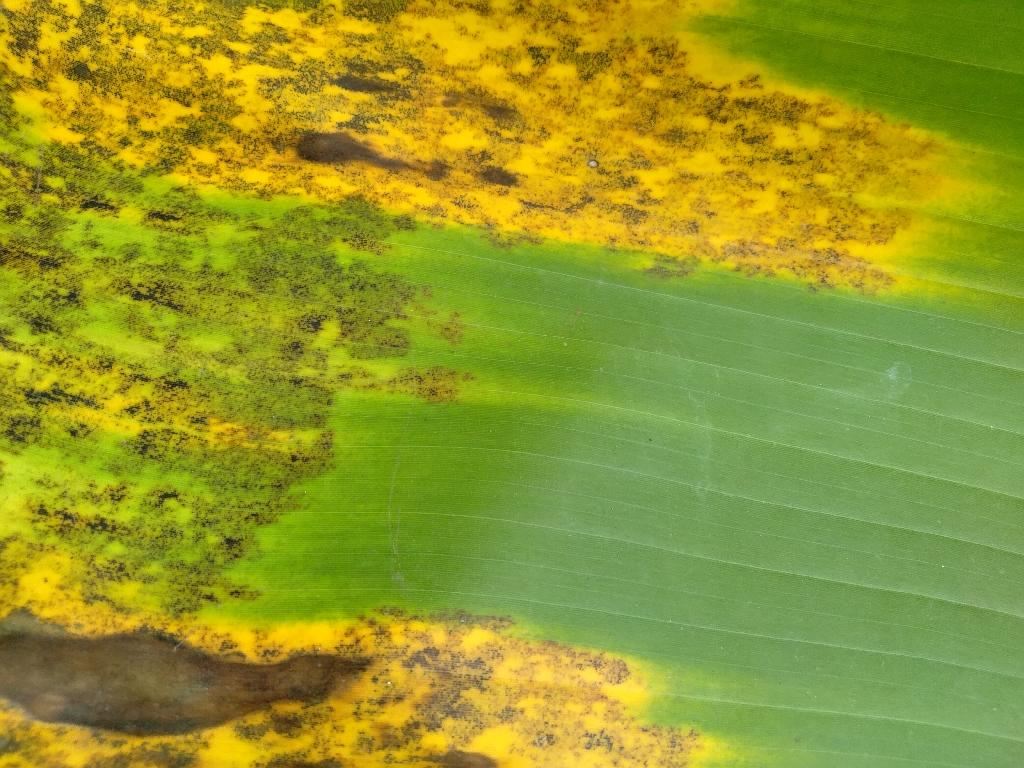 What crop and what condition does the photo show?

banana, black sigatoka
